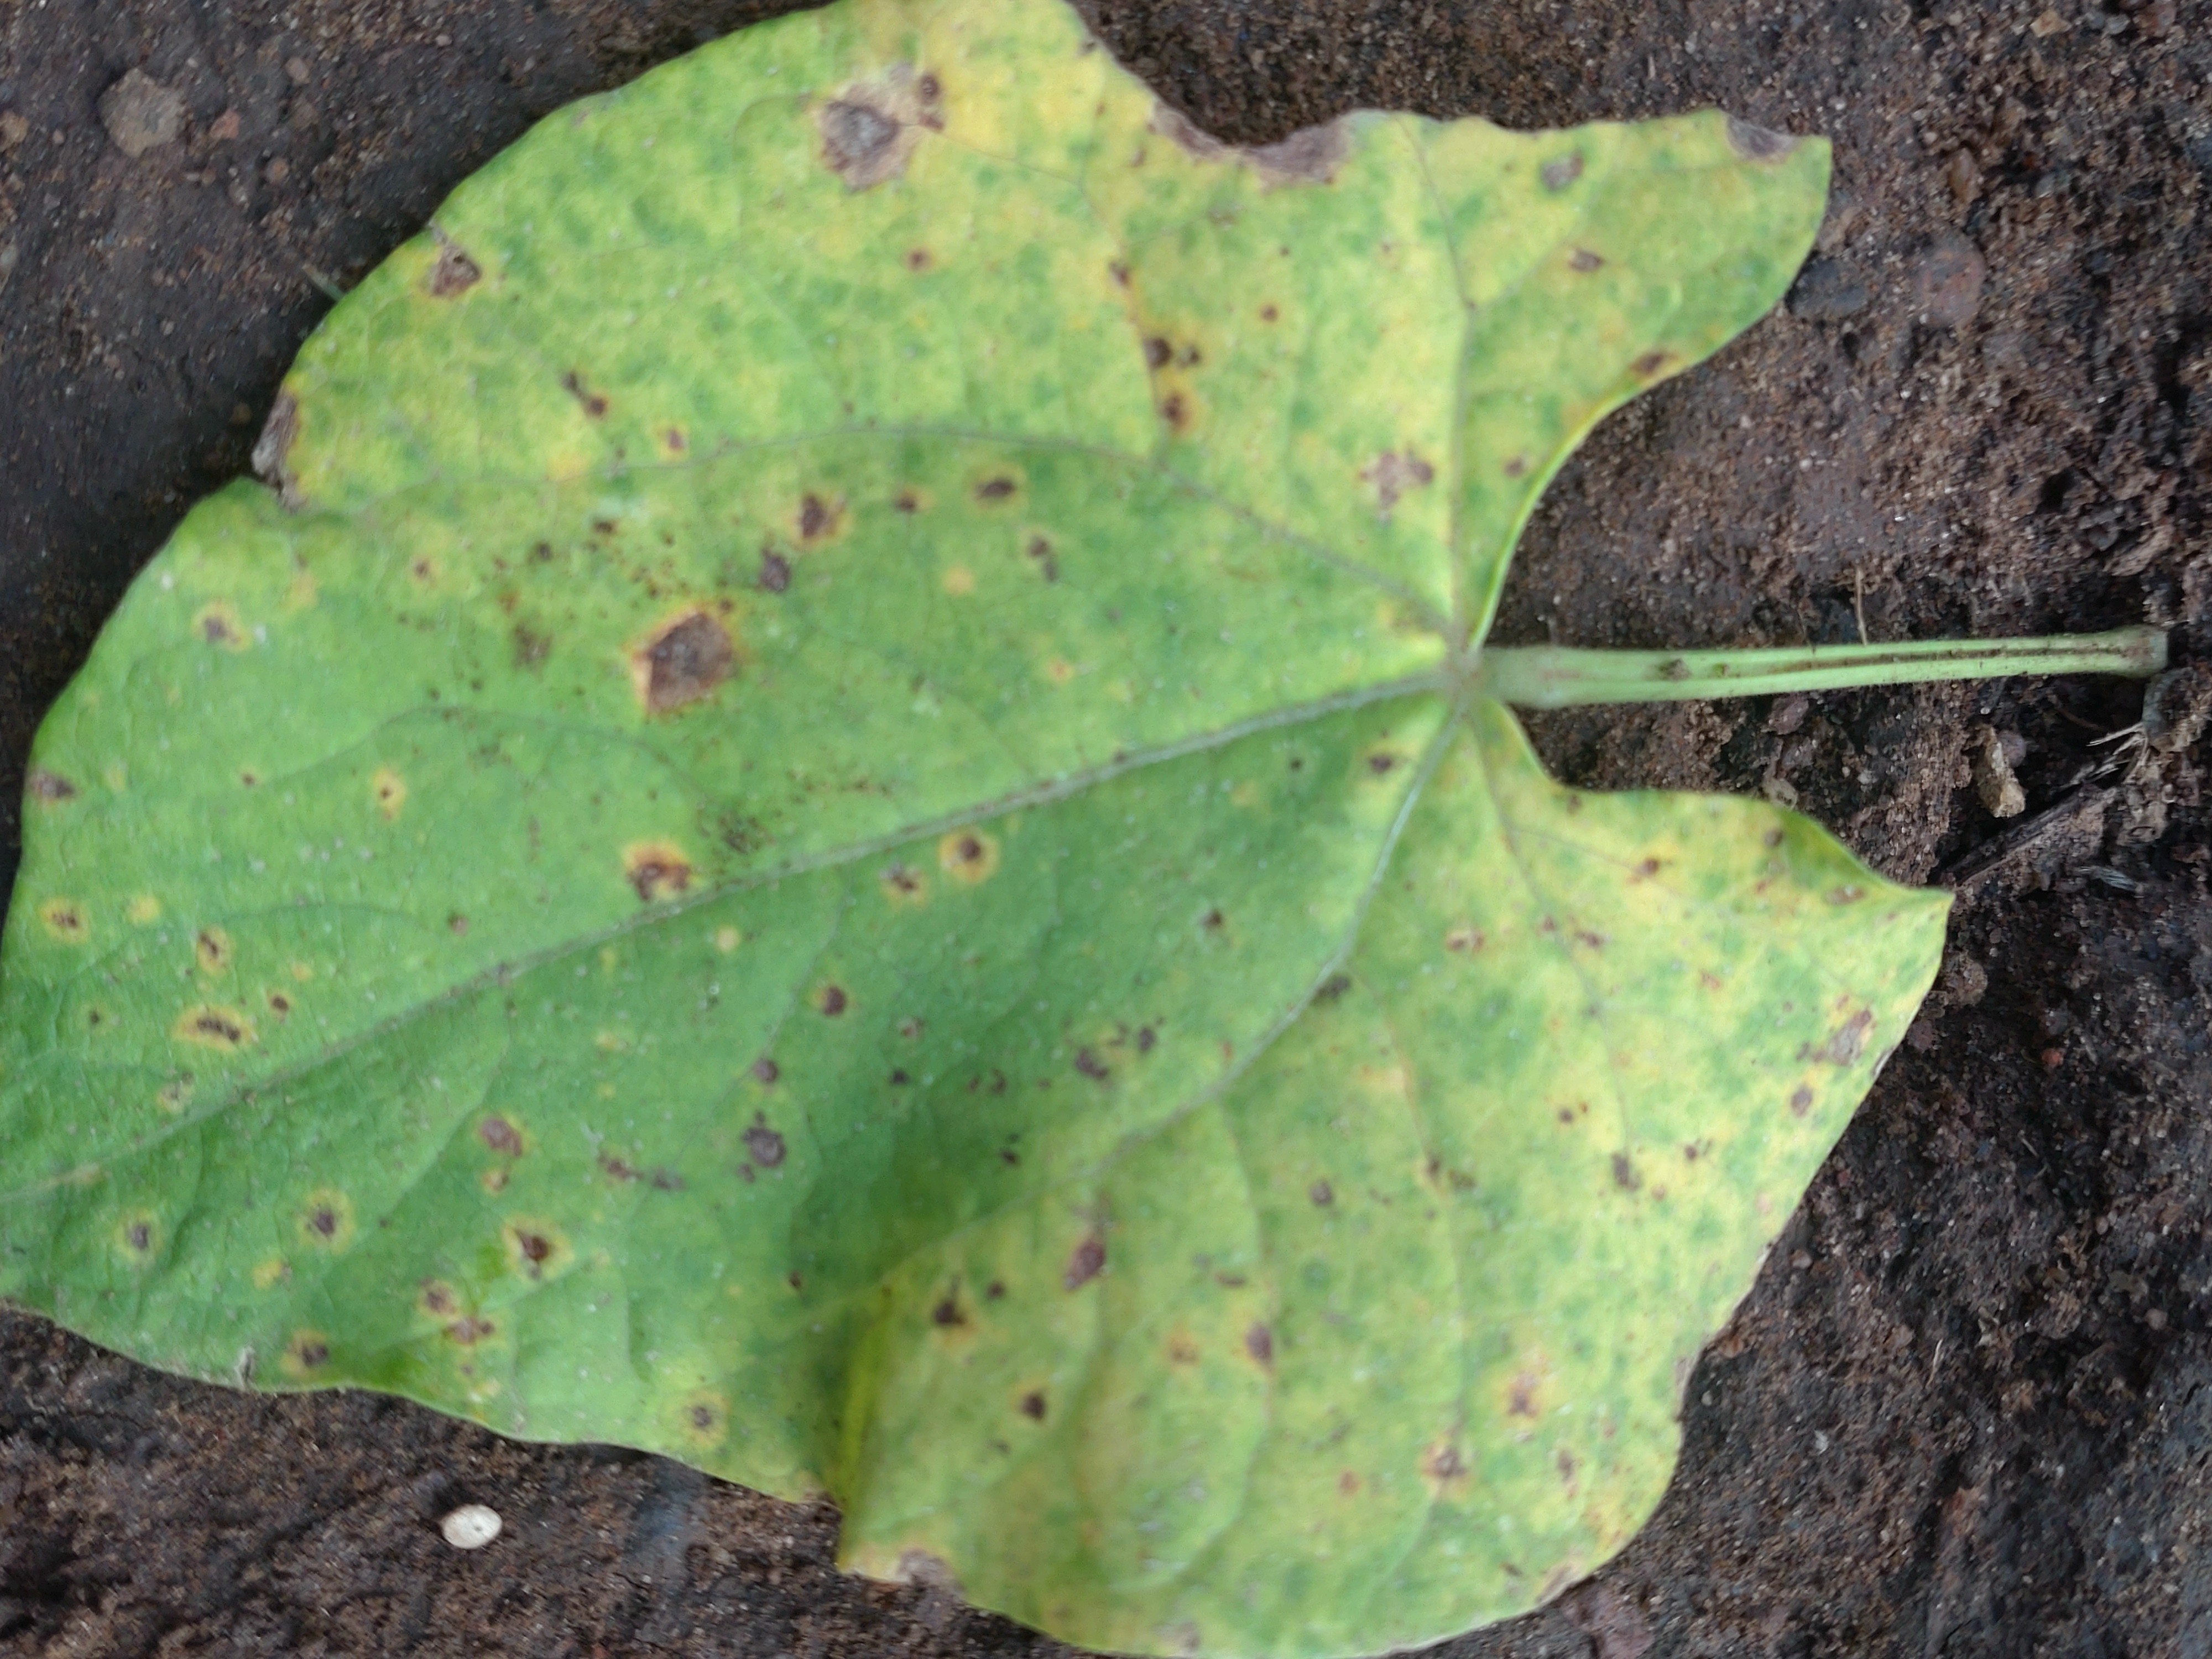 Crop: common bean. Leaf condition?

rust
